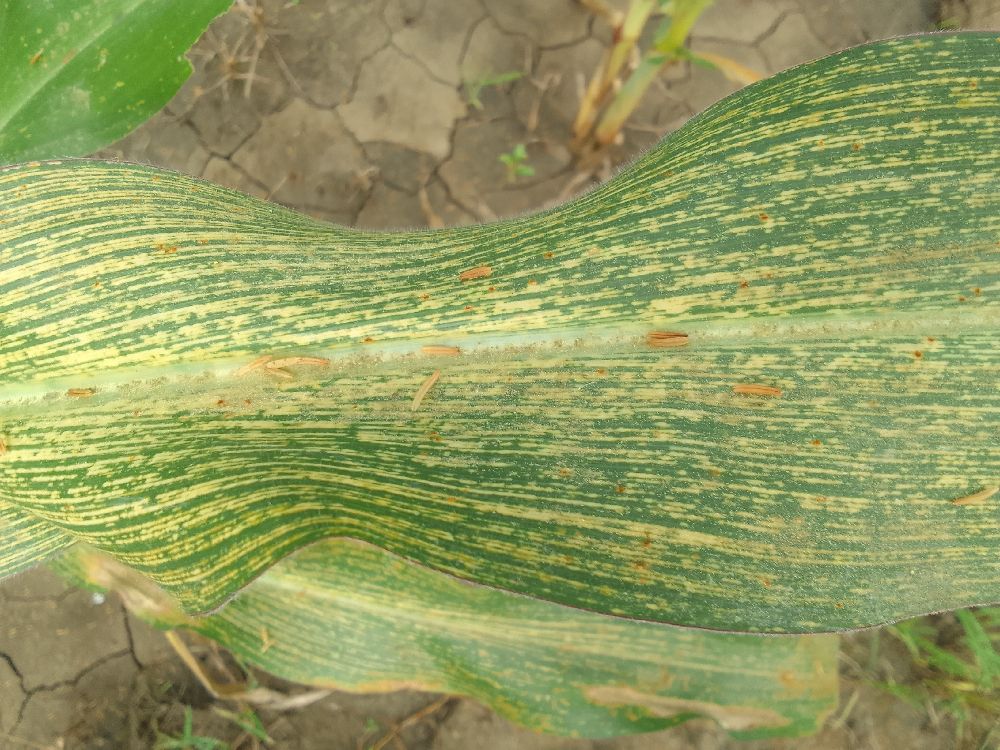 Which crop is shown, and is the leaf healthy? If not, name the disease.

maize, maize streak virus
